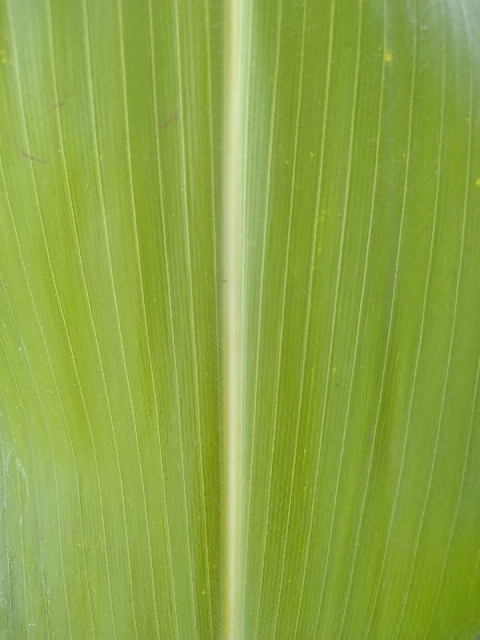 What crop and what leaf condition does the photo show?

maize, healthy
